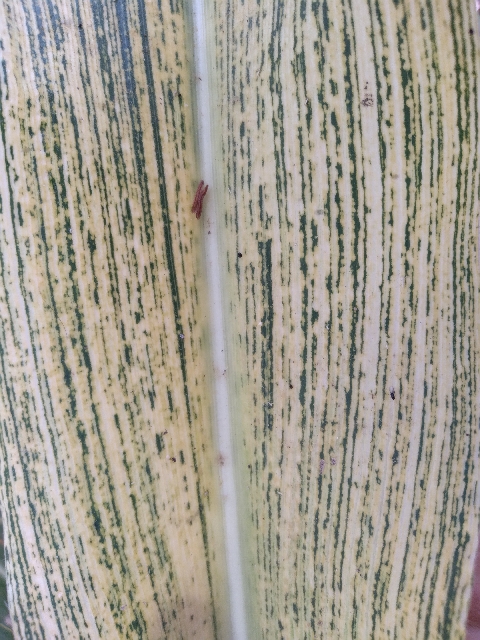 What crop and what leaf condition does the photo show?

maize, maize streak virus
